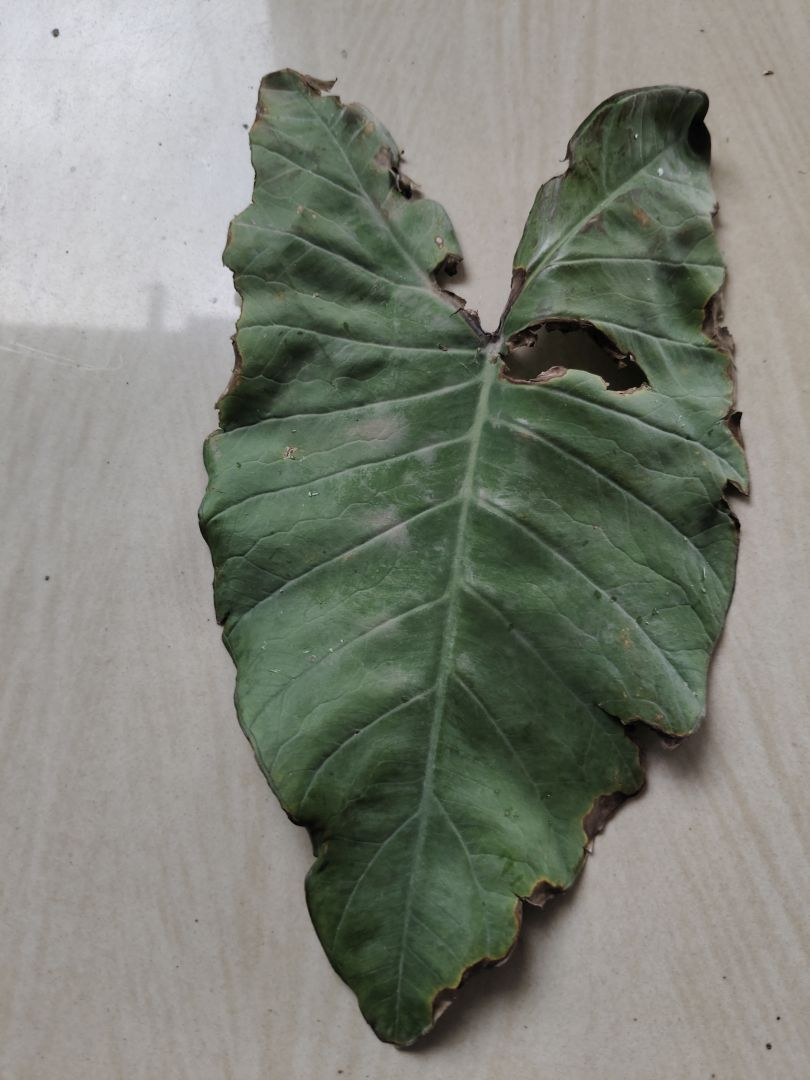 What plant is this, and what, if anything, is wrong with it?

taro, leaf blight
